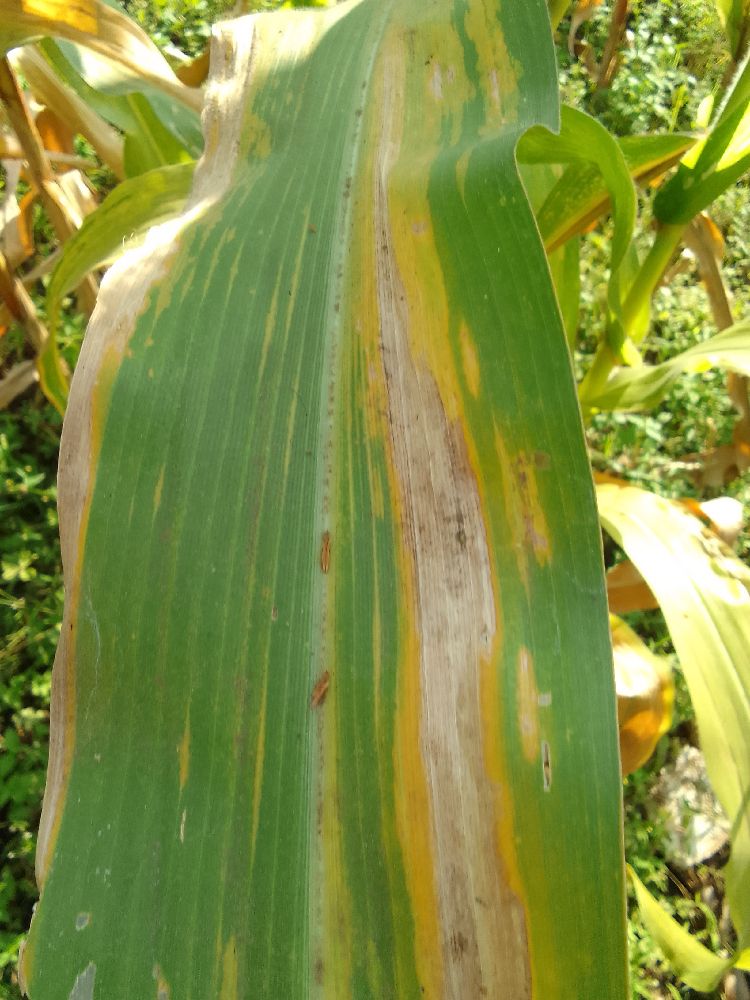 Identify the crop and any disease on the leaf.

maize, maize lethal necrosis
